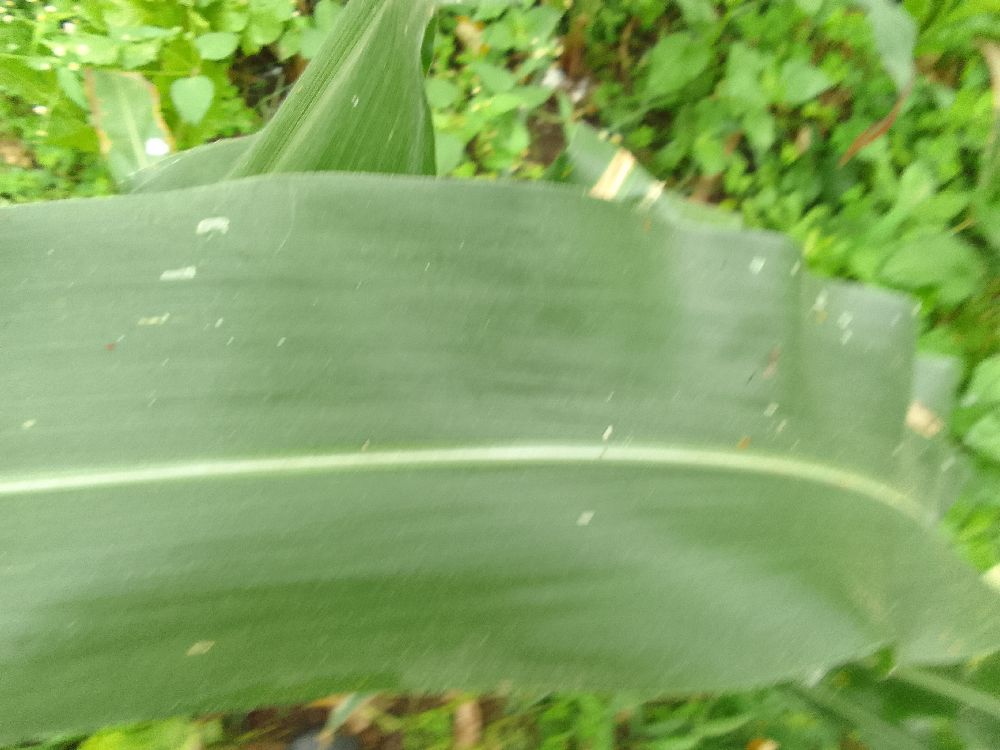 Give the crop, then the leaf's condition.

maize, healthy
